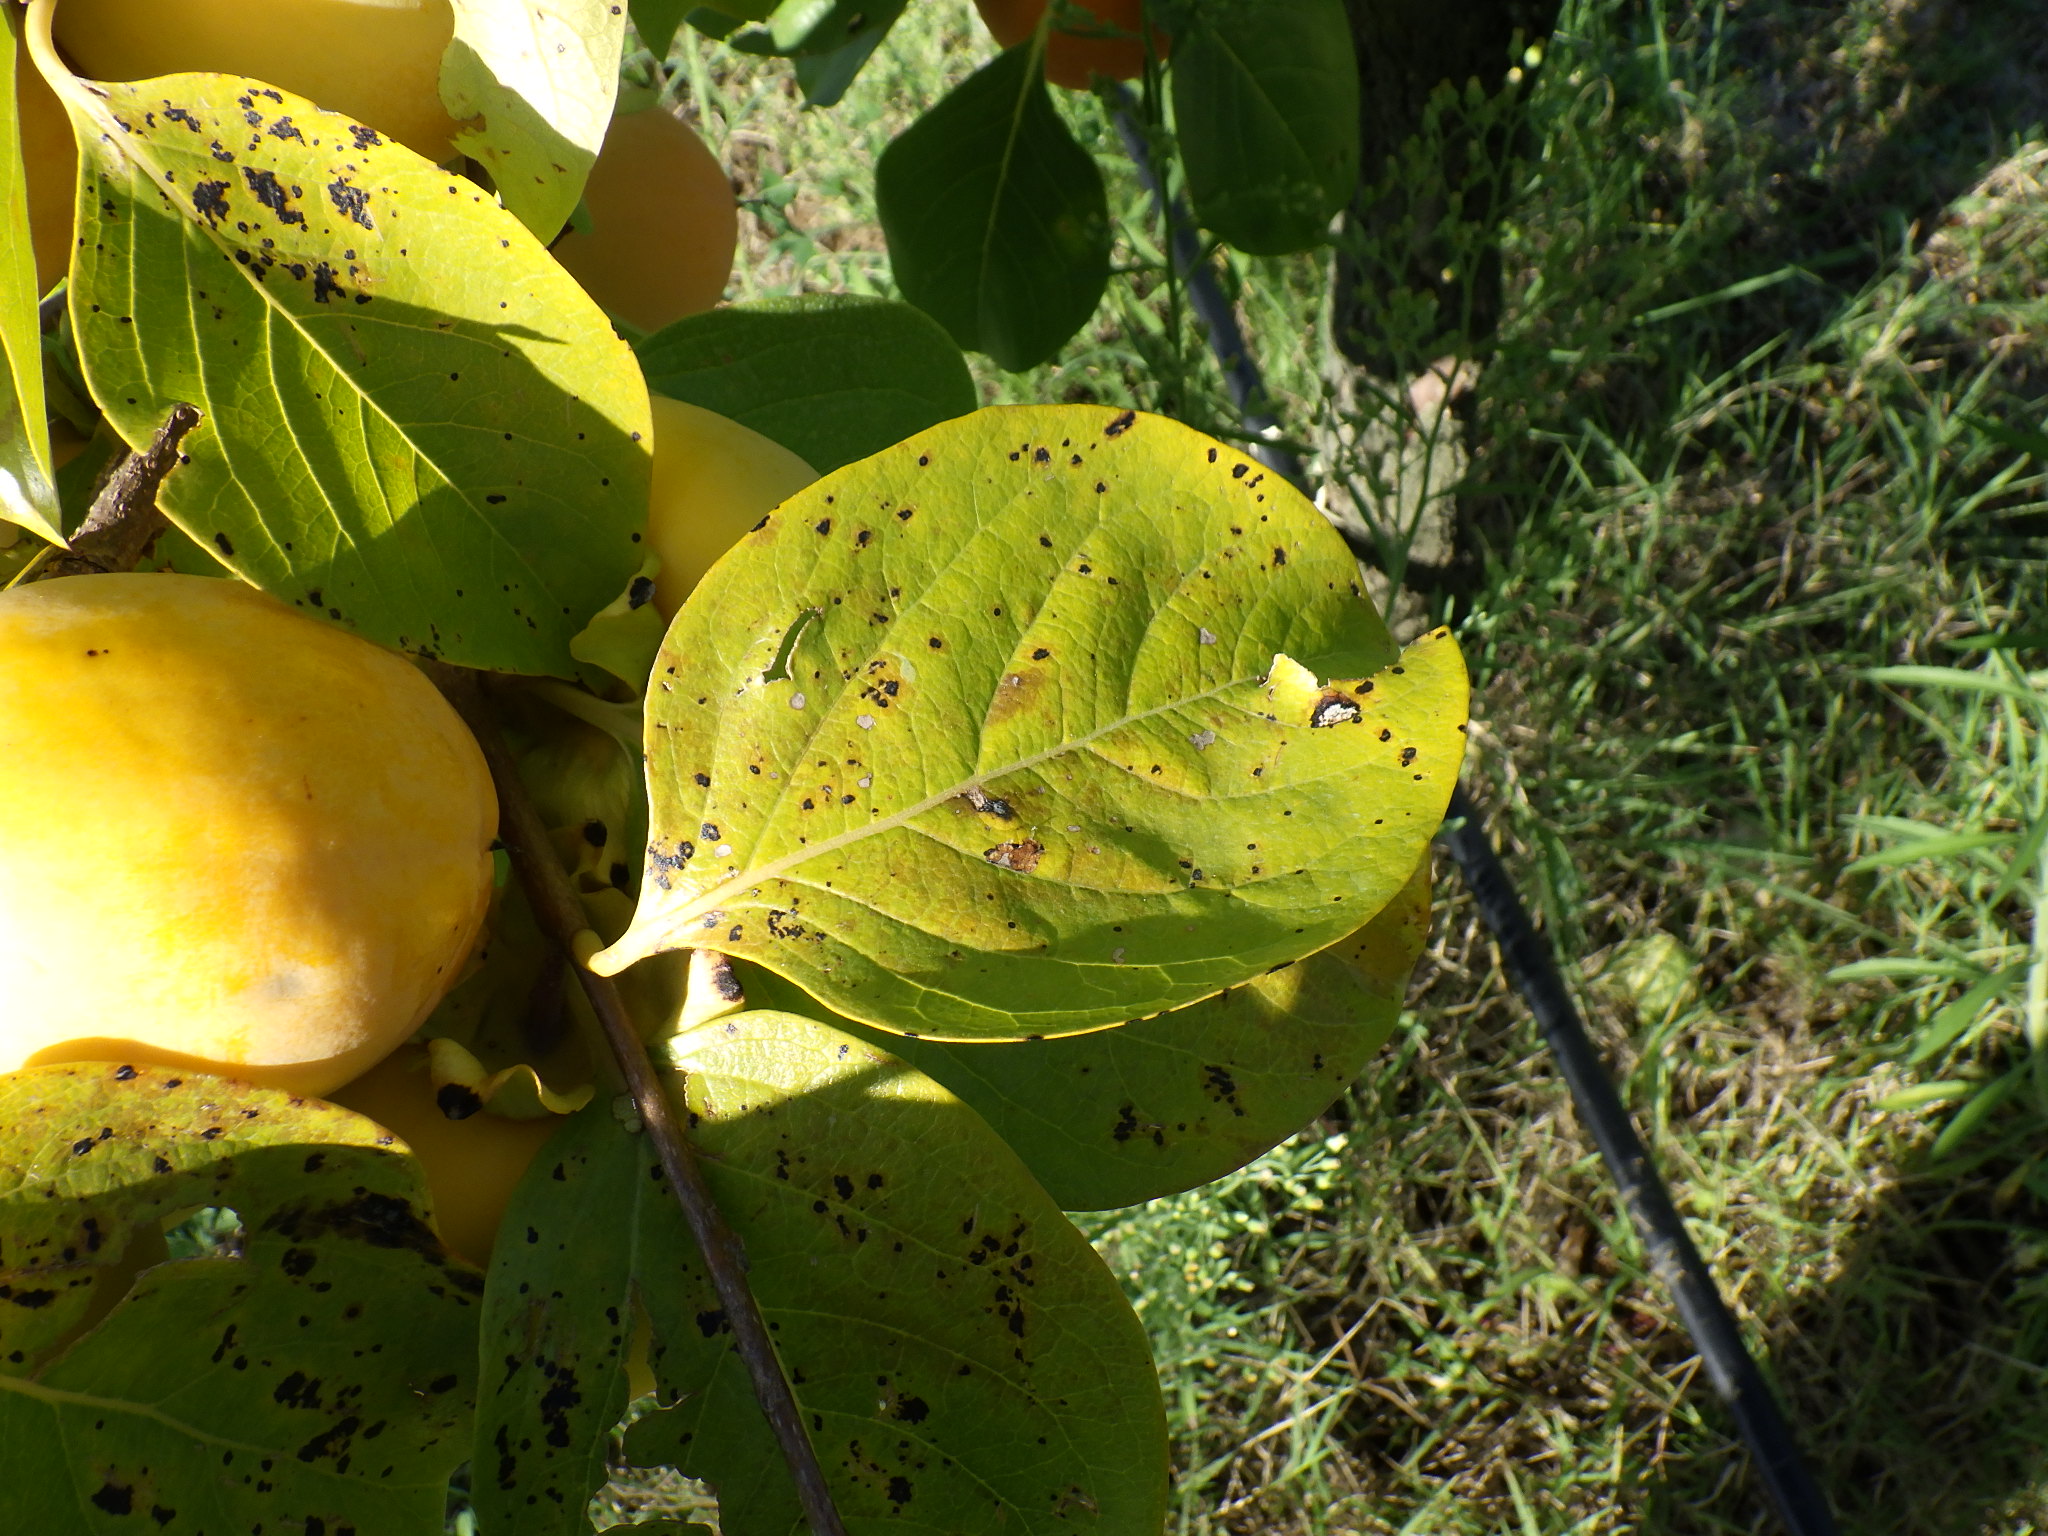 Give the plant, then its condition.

persimmon, anthracnose, mechanical damage
